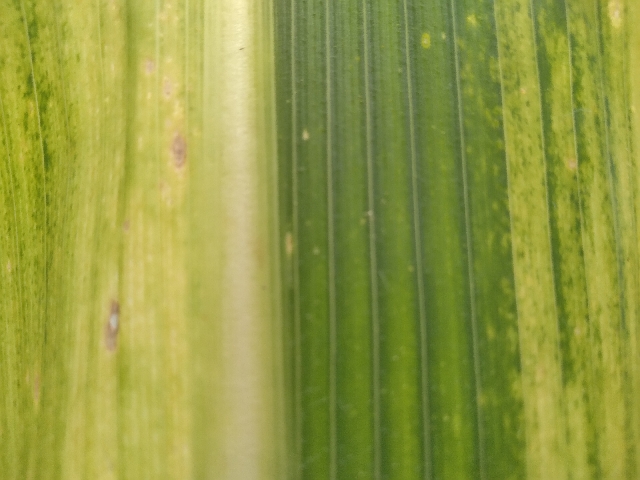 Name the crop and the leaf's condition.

maize, maize lethal necrosis
